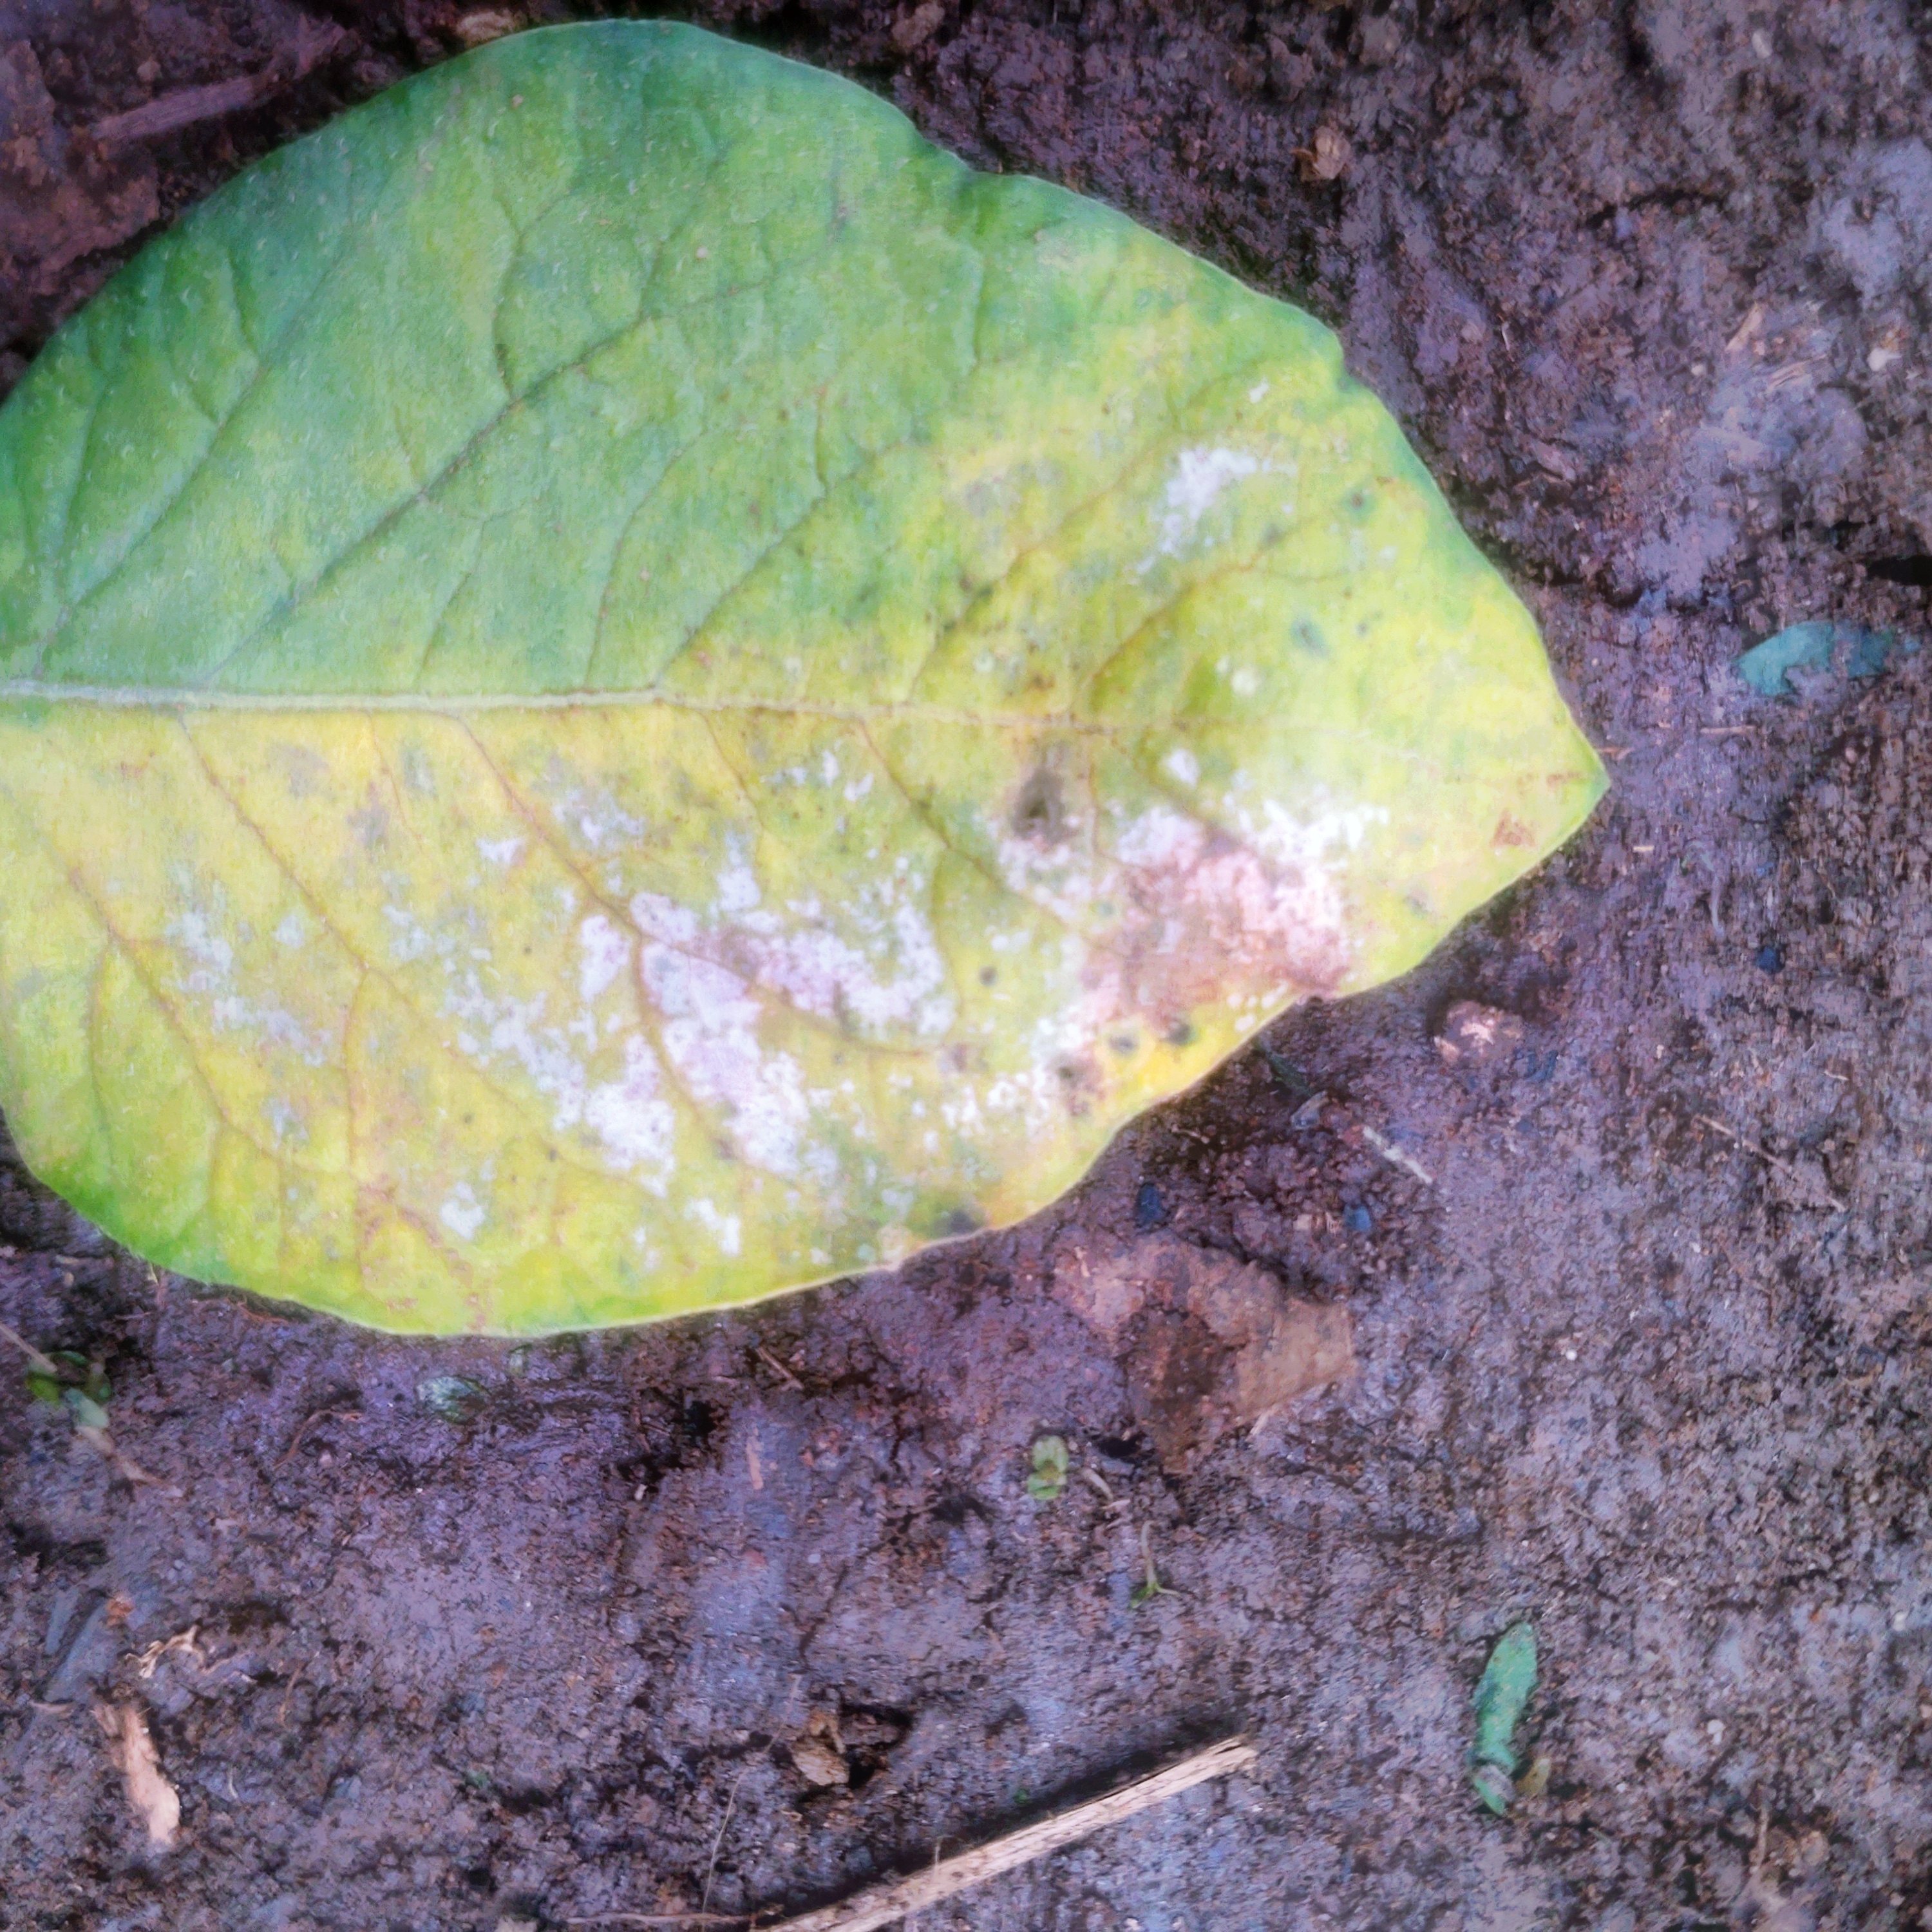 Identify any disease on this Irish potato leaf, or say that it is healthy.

late blight
